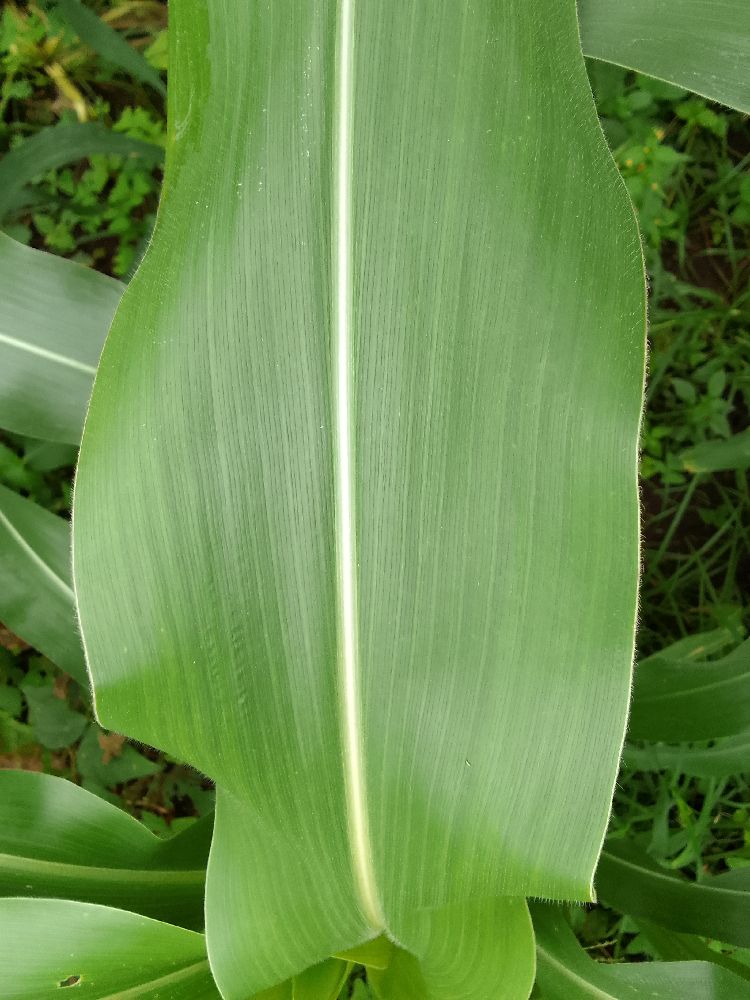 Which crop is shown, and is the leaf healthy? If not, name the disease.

maize, healthy
